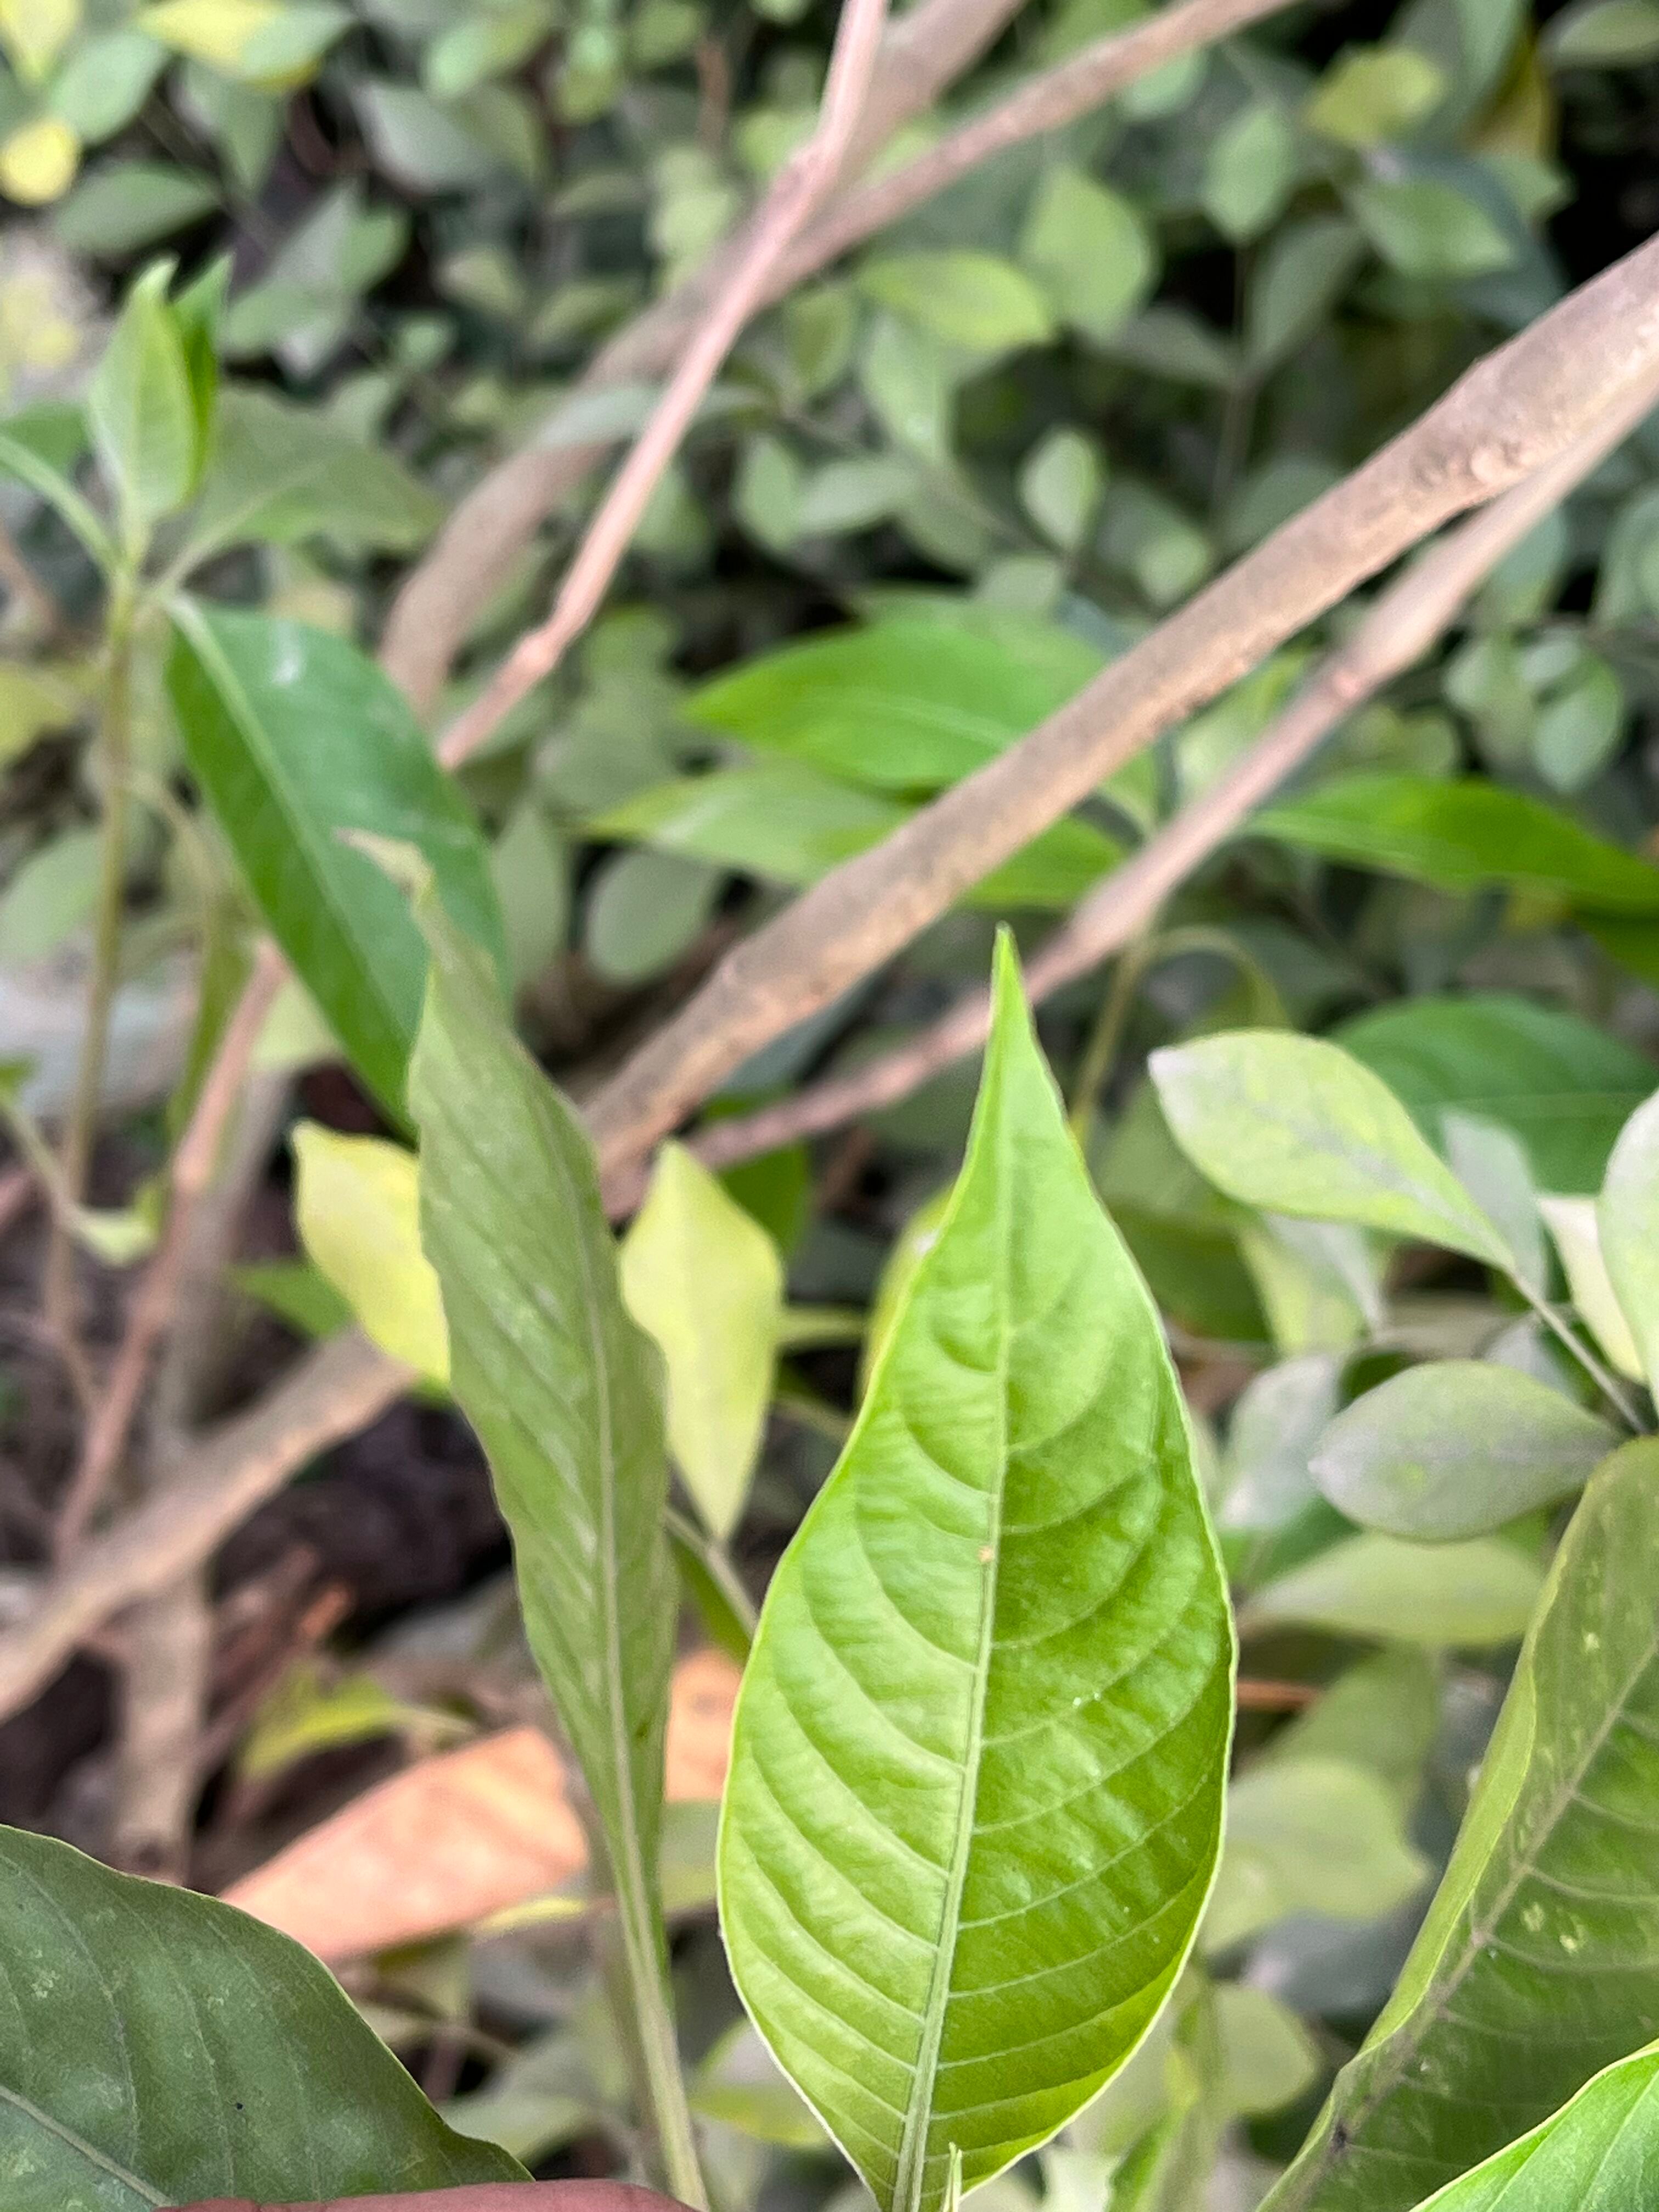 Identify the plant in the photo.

vasaka
